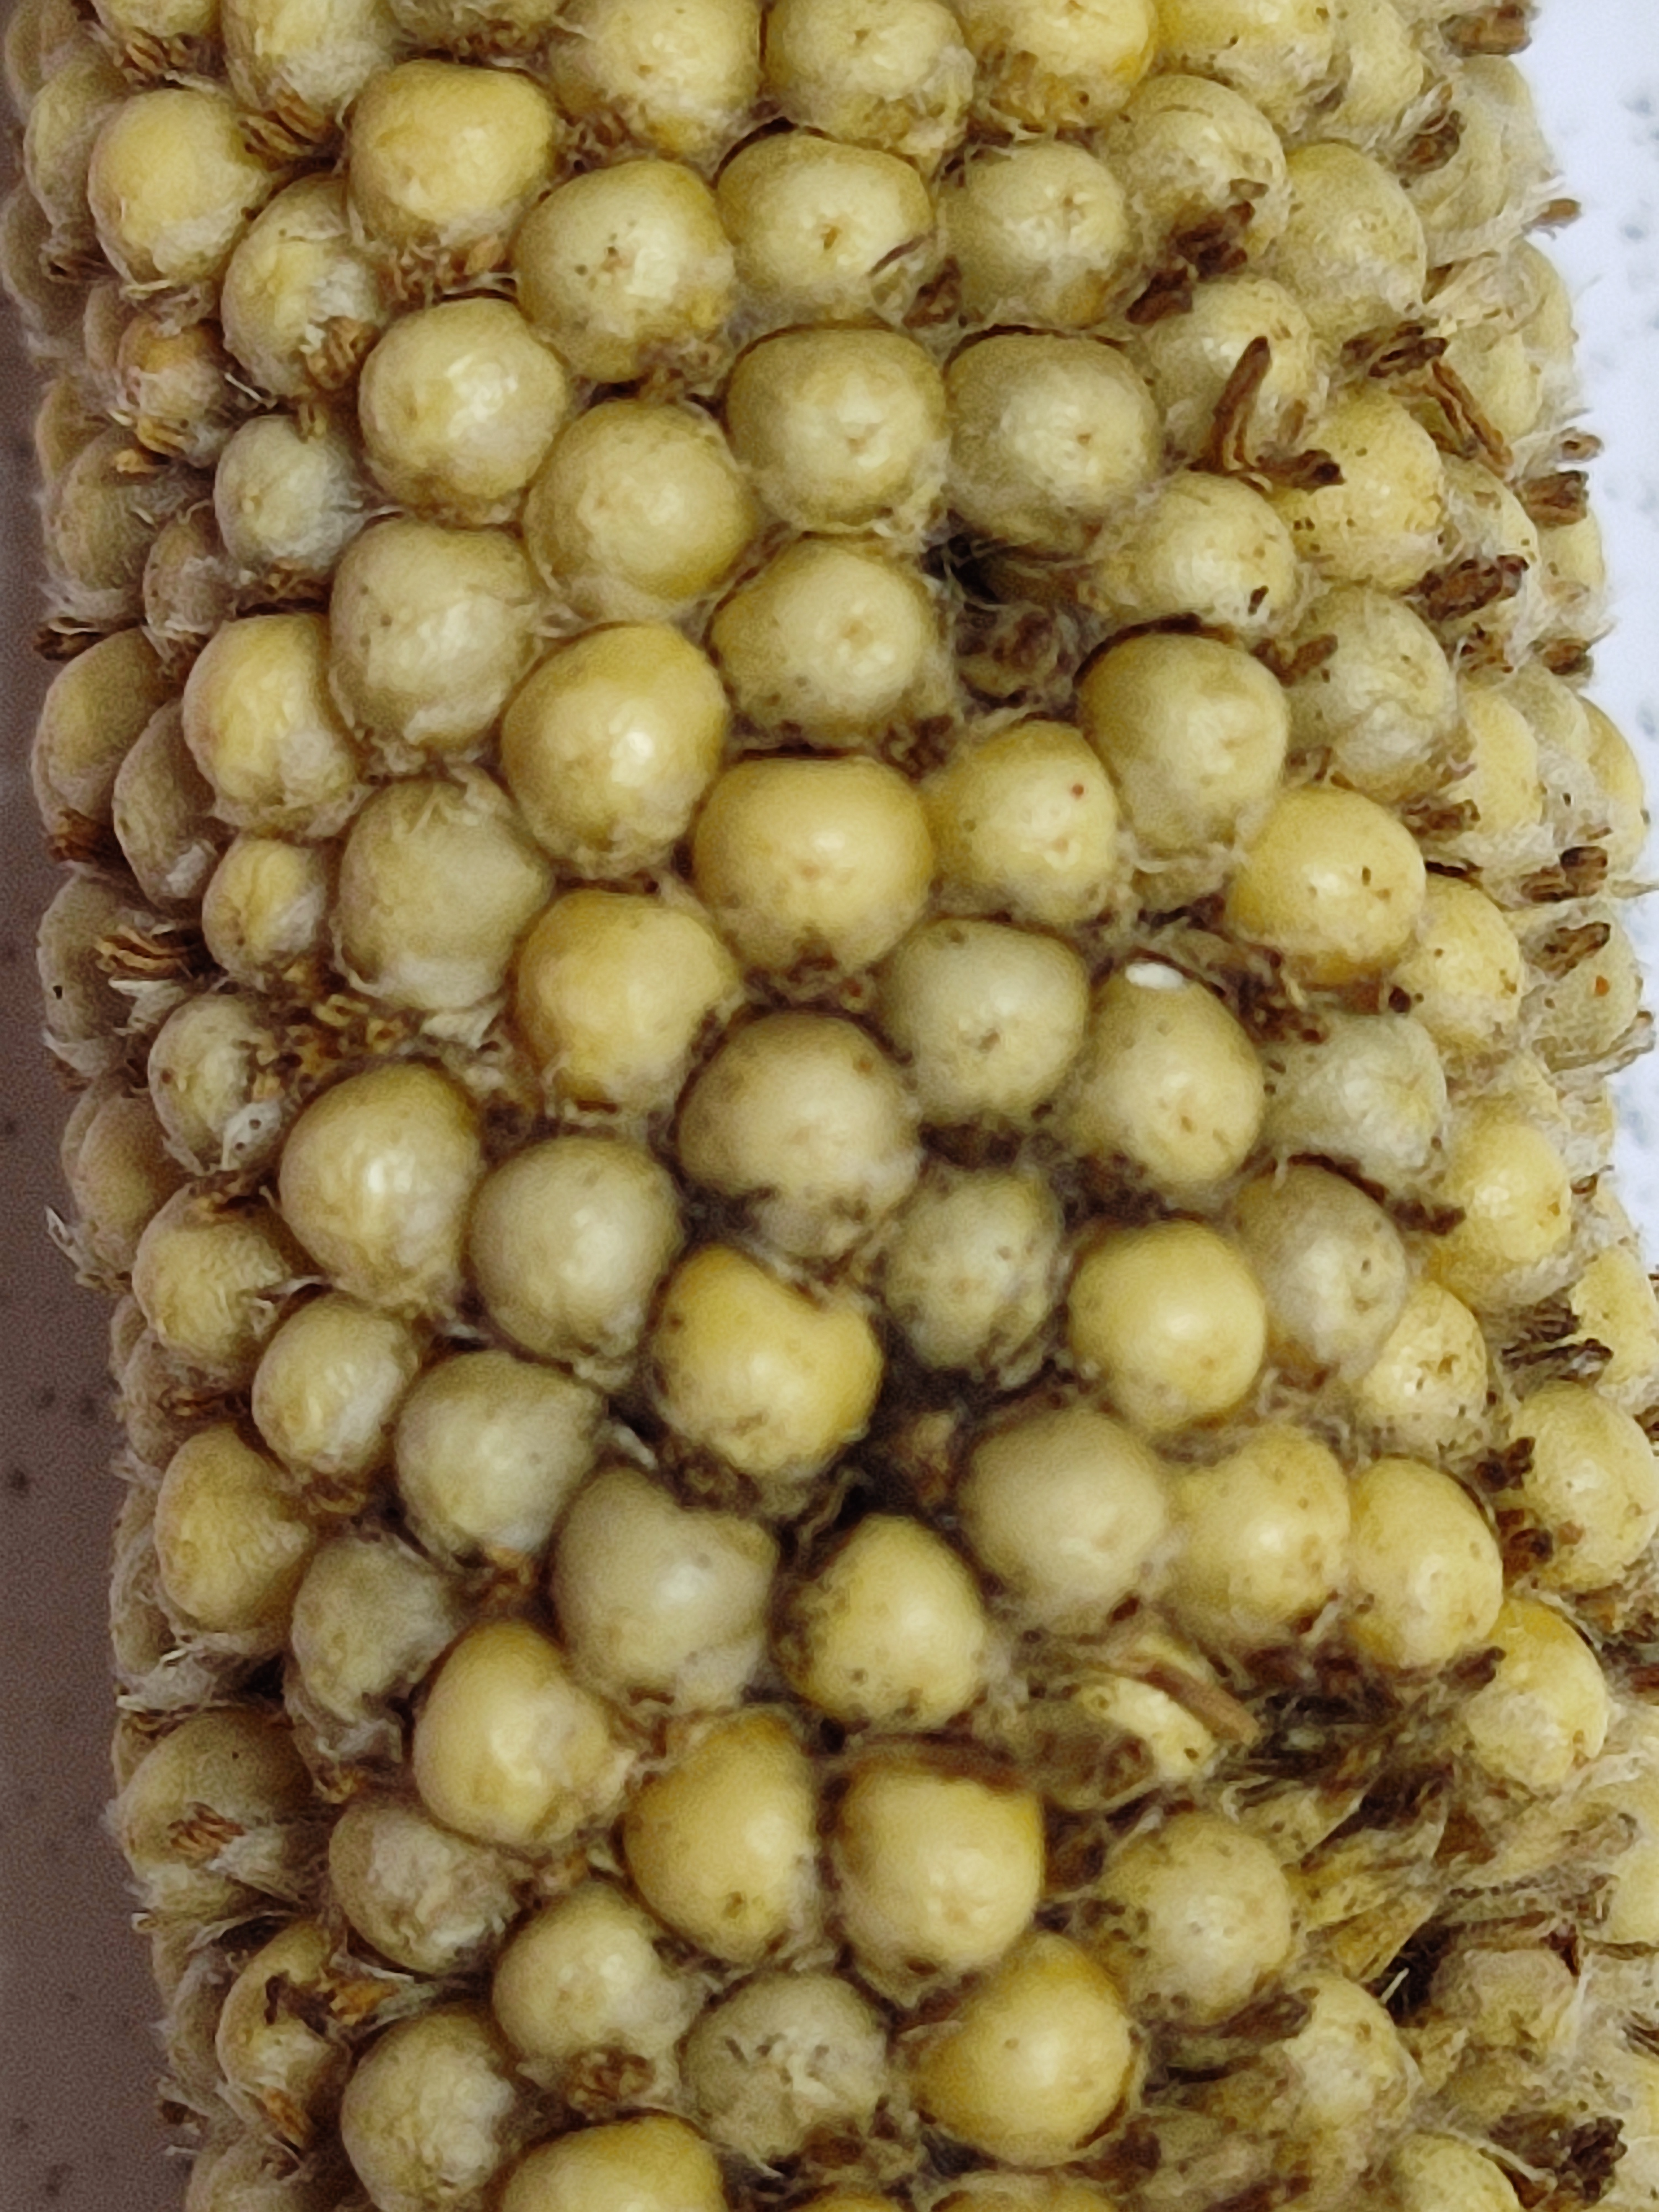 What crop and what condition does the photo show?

pearl millet, smut
